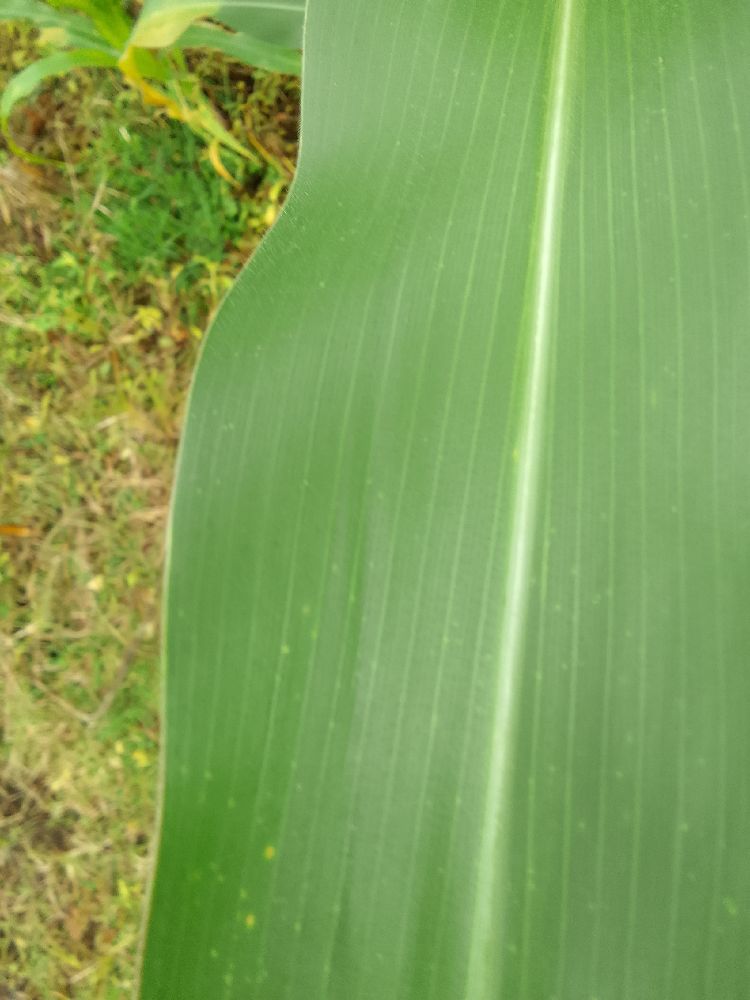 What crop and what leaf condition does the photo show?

maize, healthy
